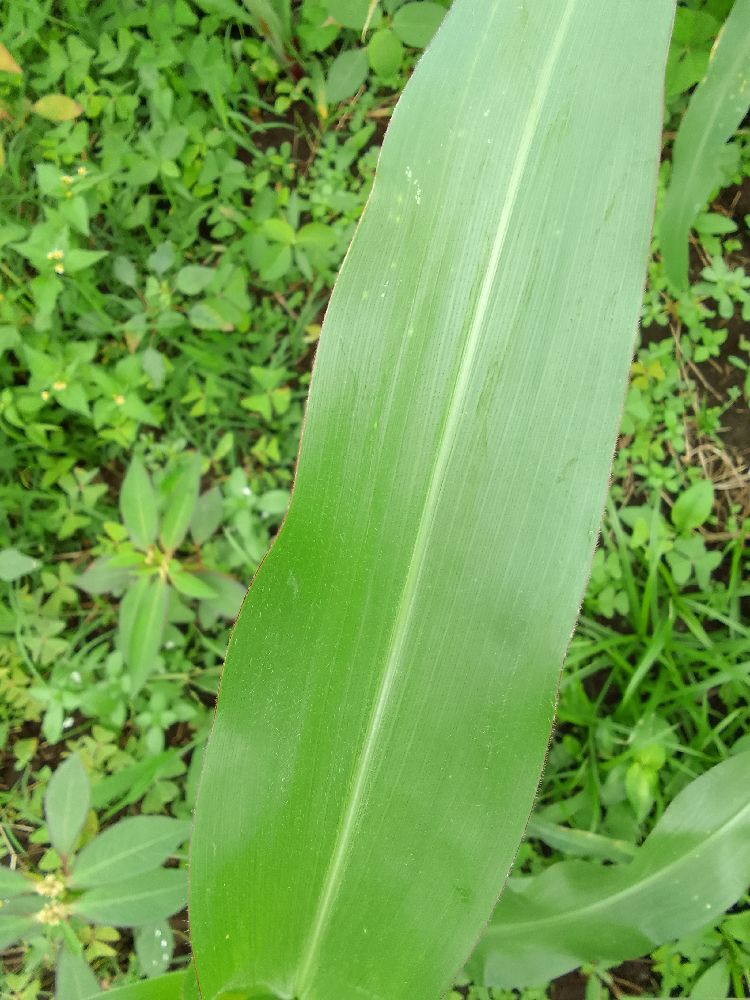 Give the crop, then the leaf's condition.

maize, healthy
